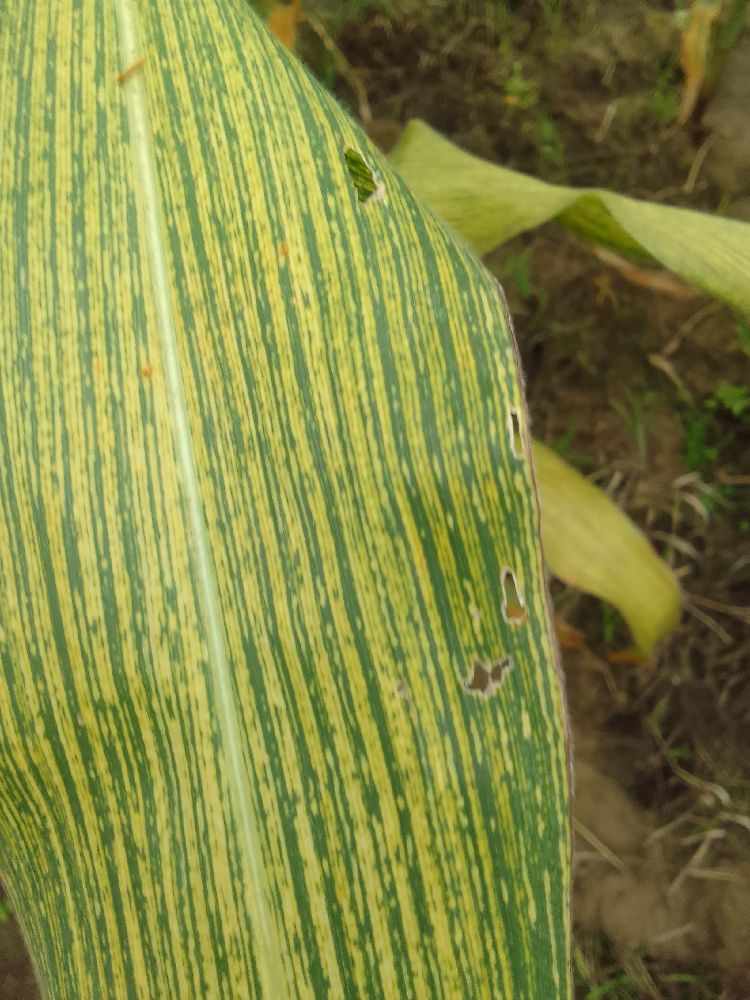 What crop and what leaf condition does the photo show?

maize, maize streak virus
